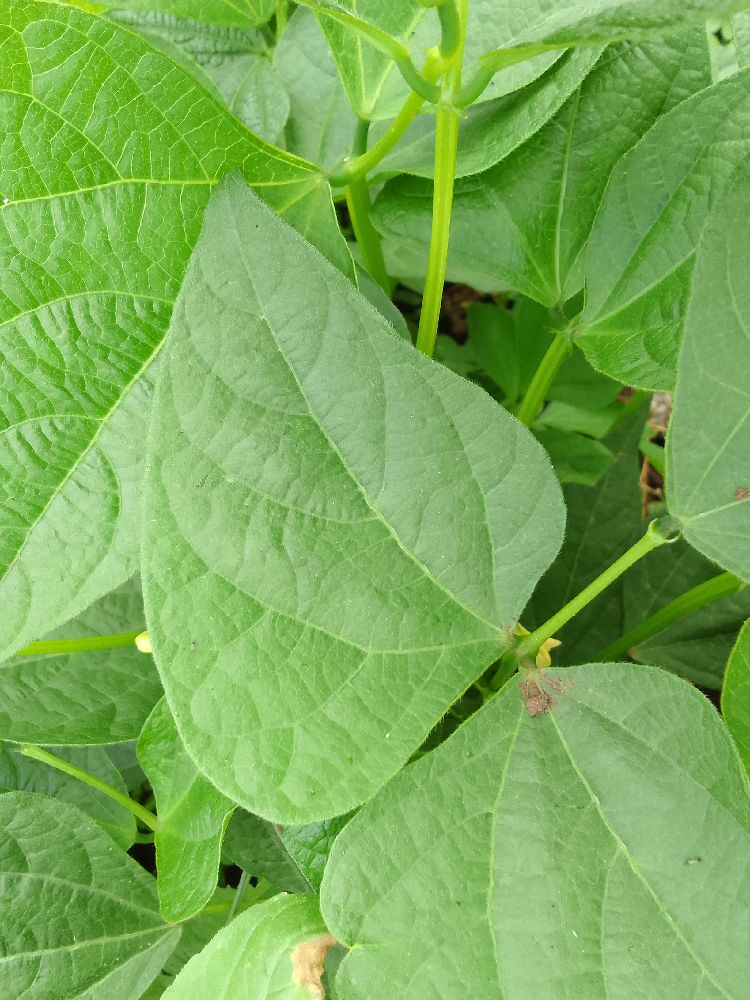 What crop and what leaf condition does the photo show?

common bean, healthy
